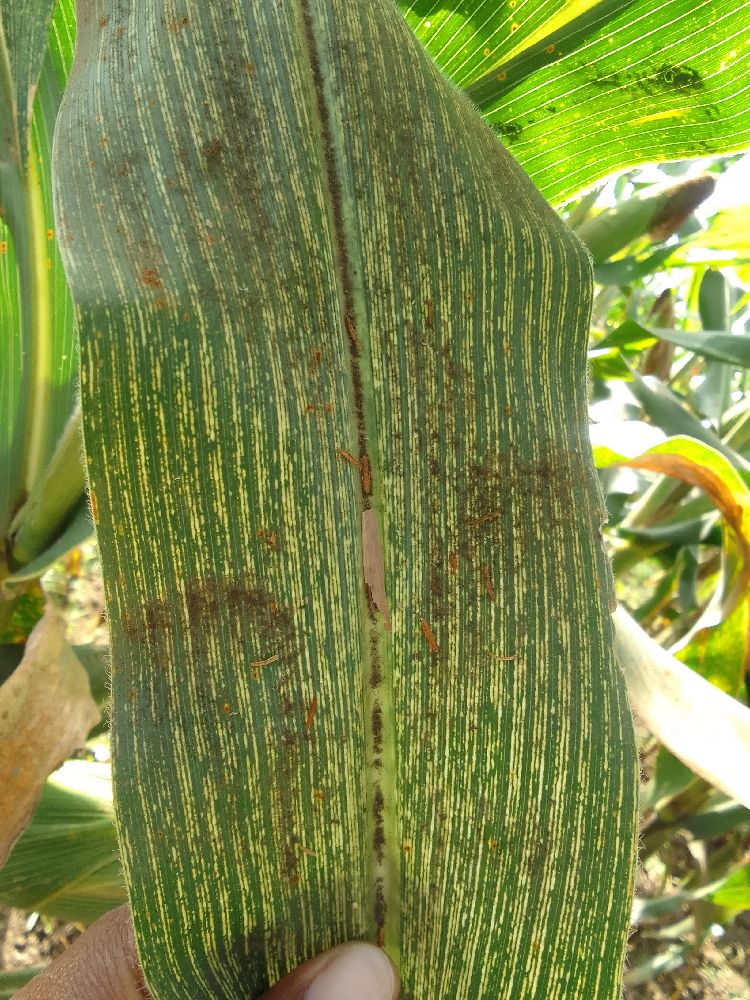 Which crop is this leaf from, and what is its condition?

maize, maize streak virus
